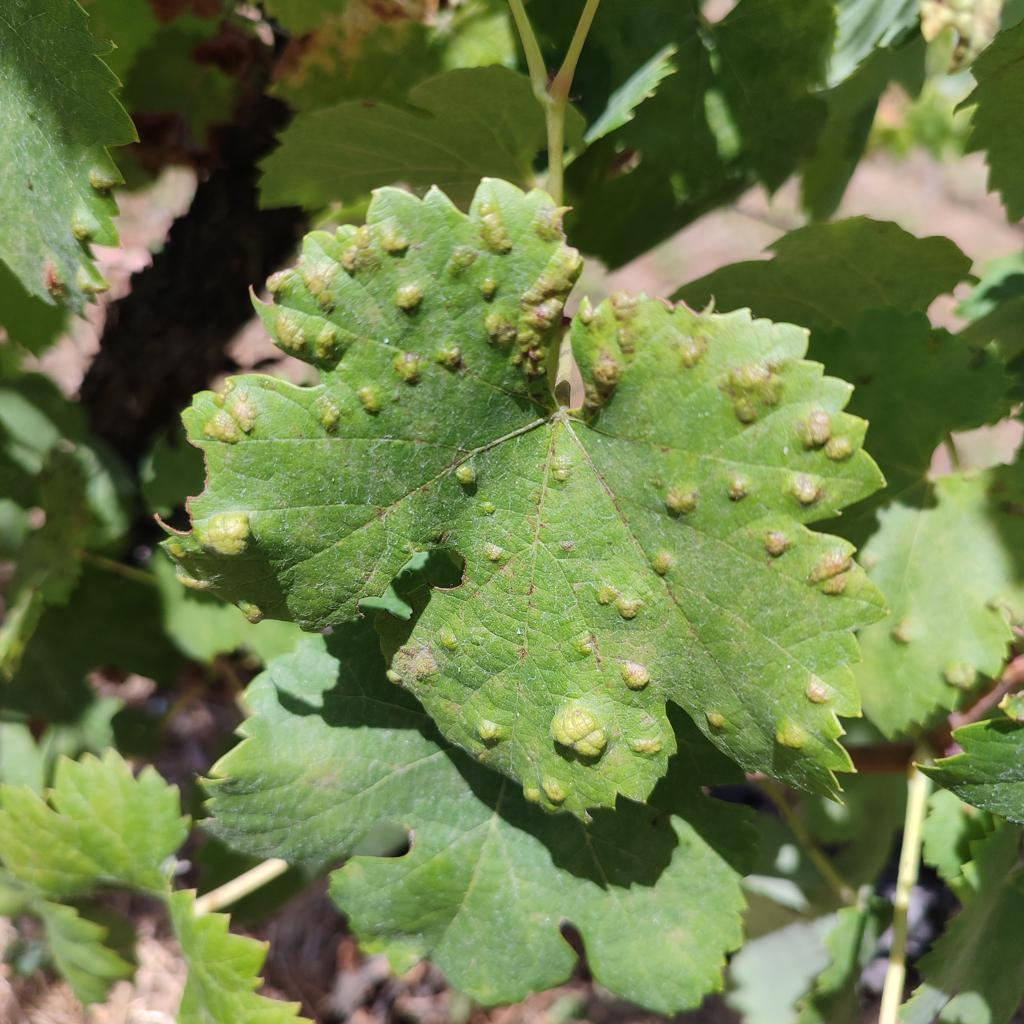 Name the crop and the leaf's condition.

grapevine, erineum mite
